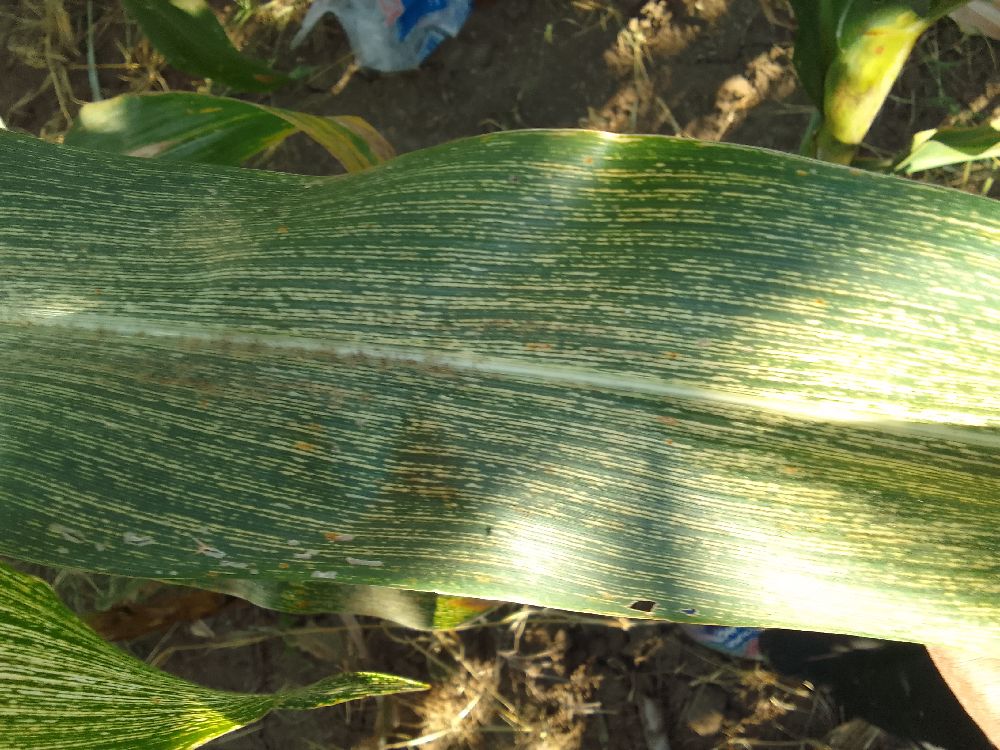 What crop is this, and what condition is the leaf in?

maize, maize streak virus
